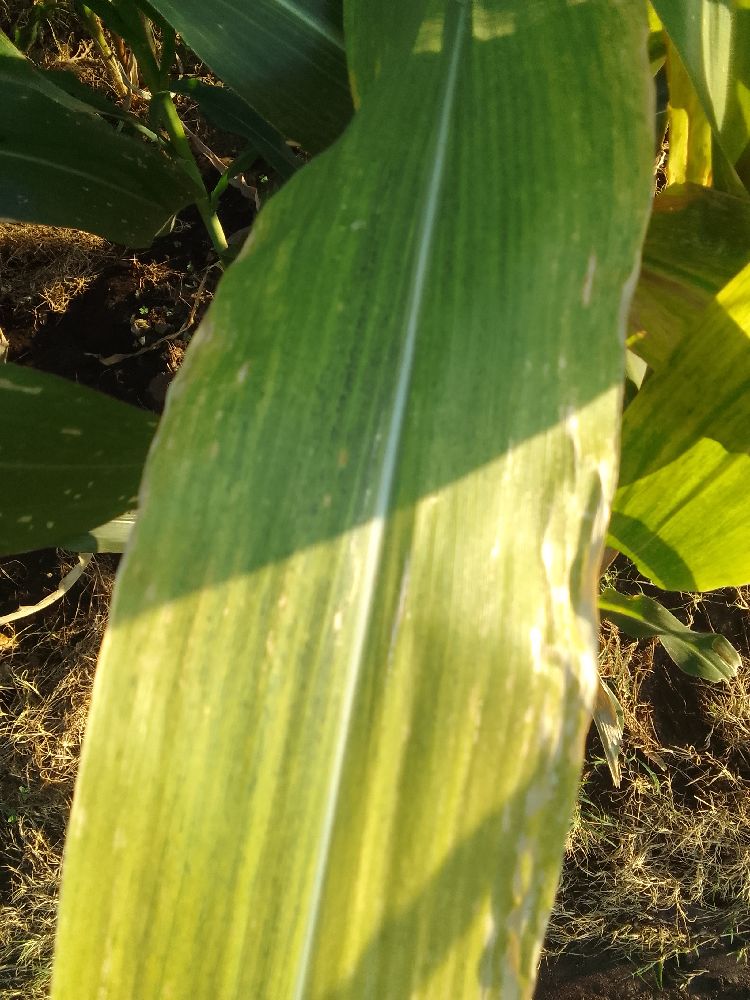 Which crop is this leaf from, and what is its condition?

maize, maize lethal necrosis
